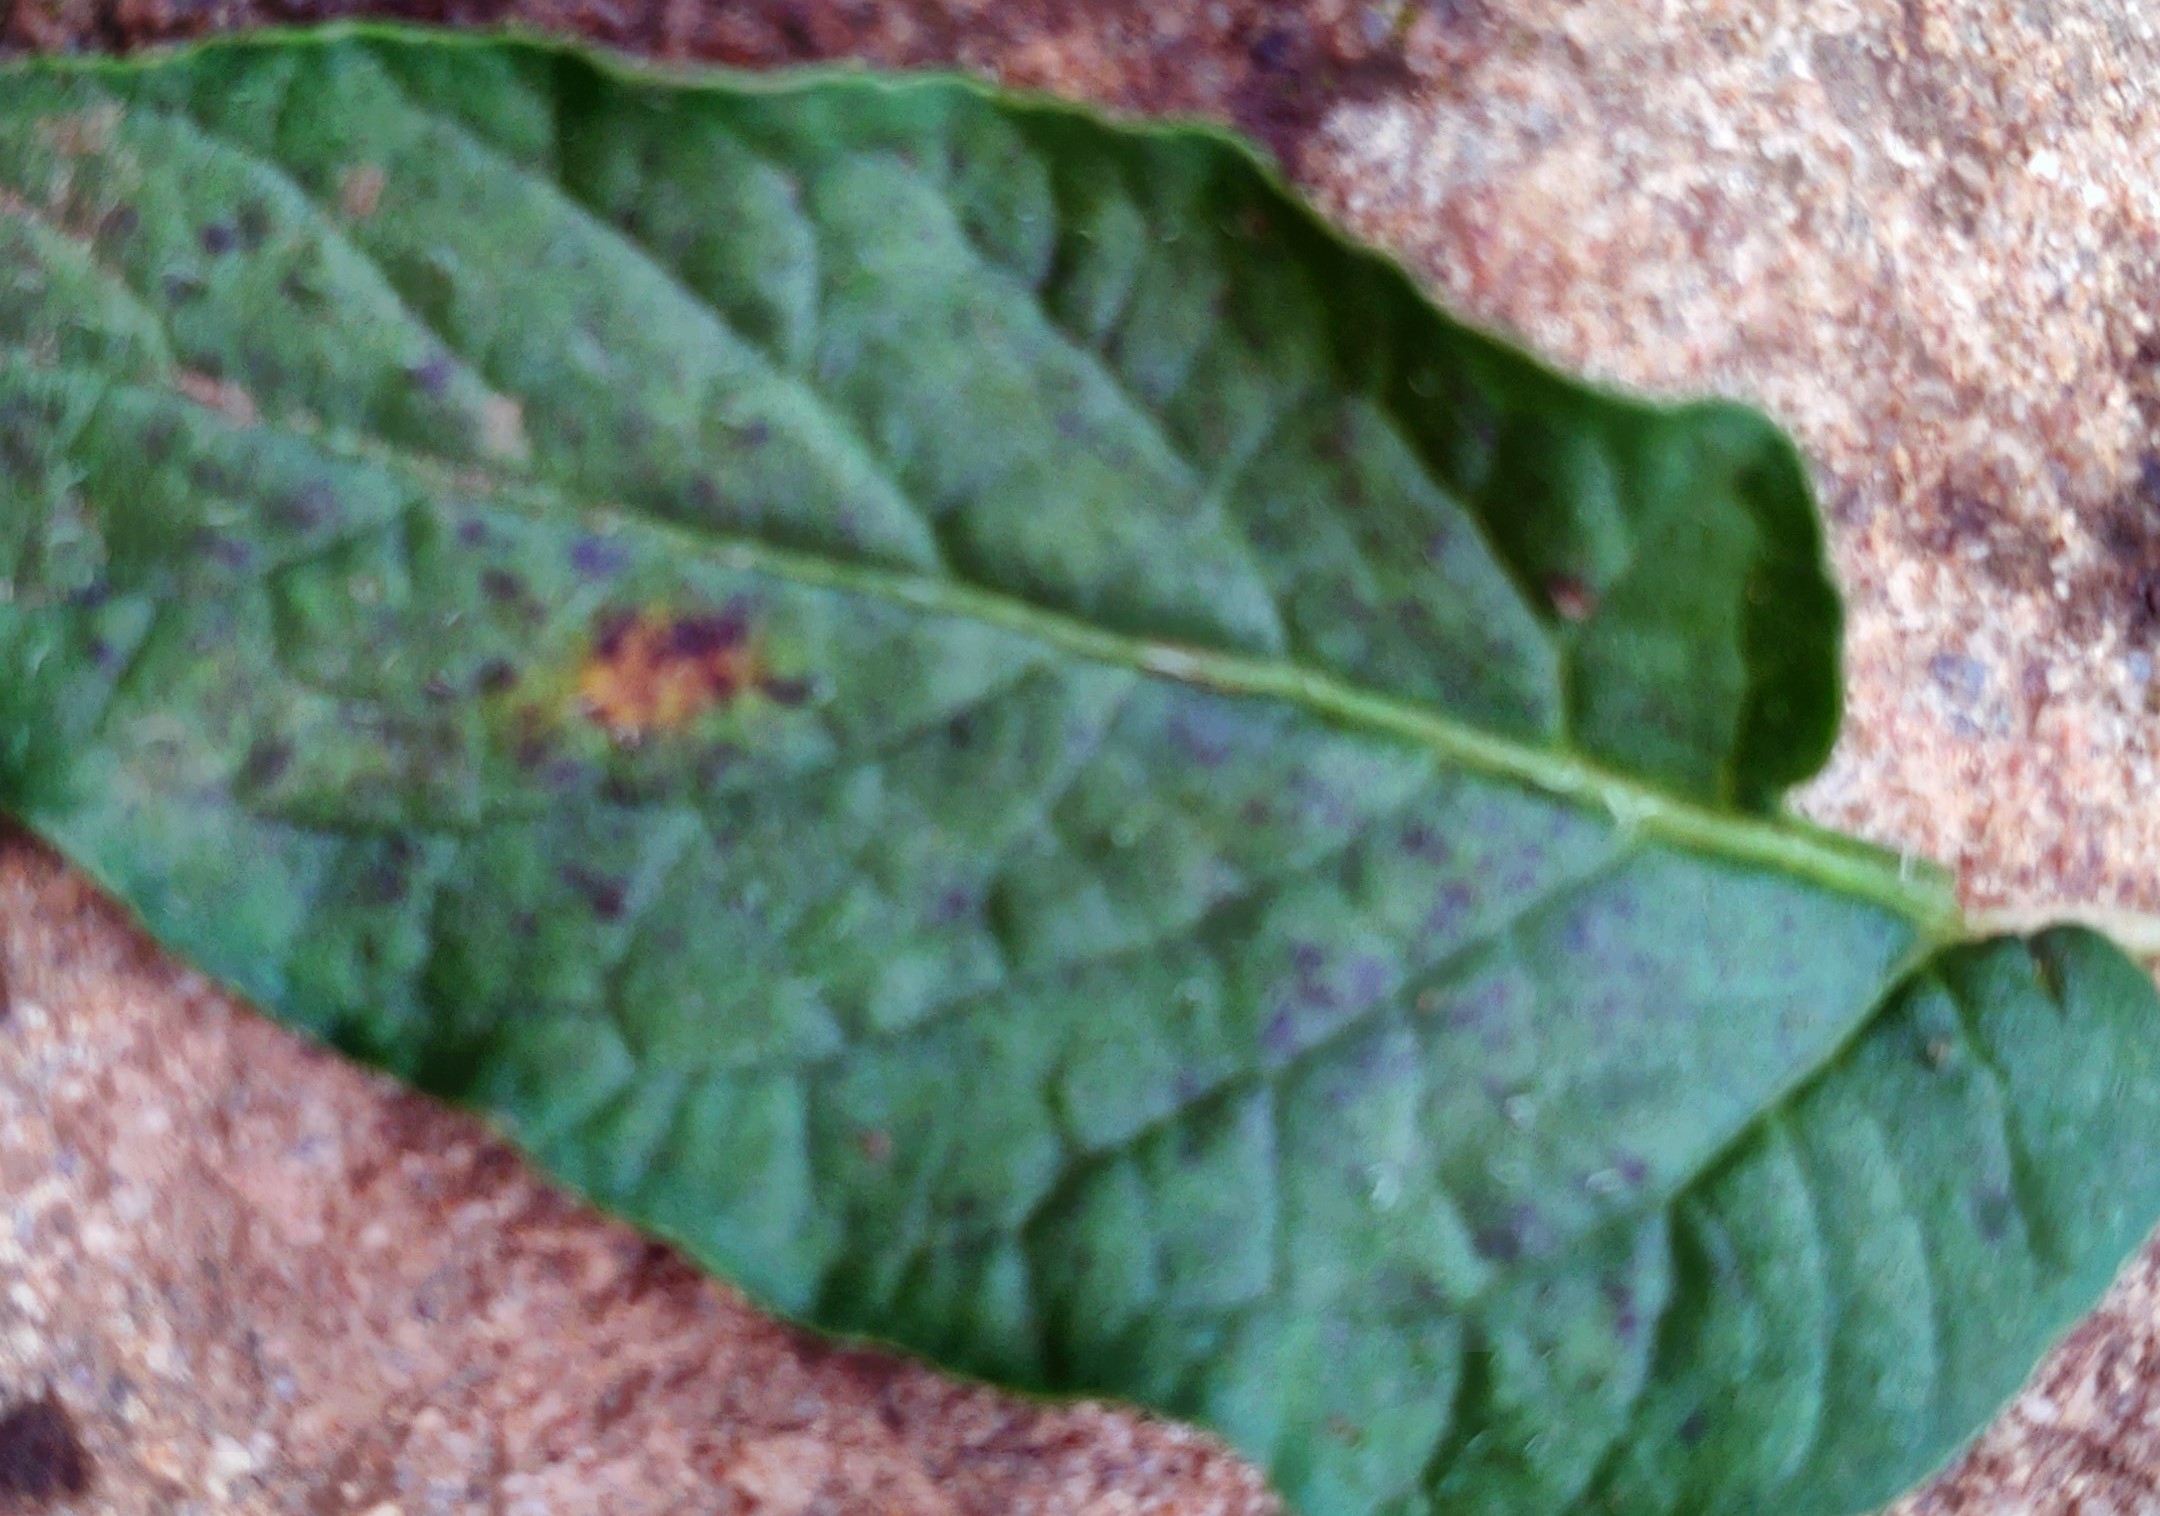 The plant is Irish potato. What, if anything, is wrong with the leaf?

late blight
